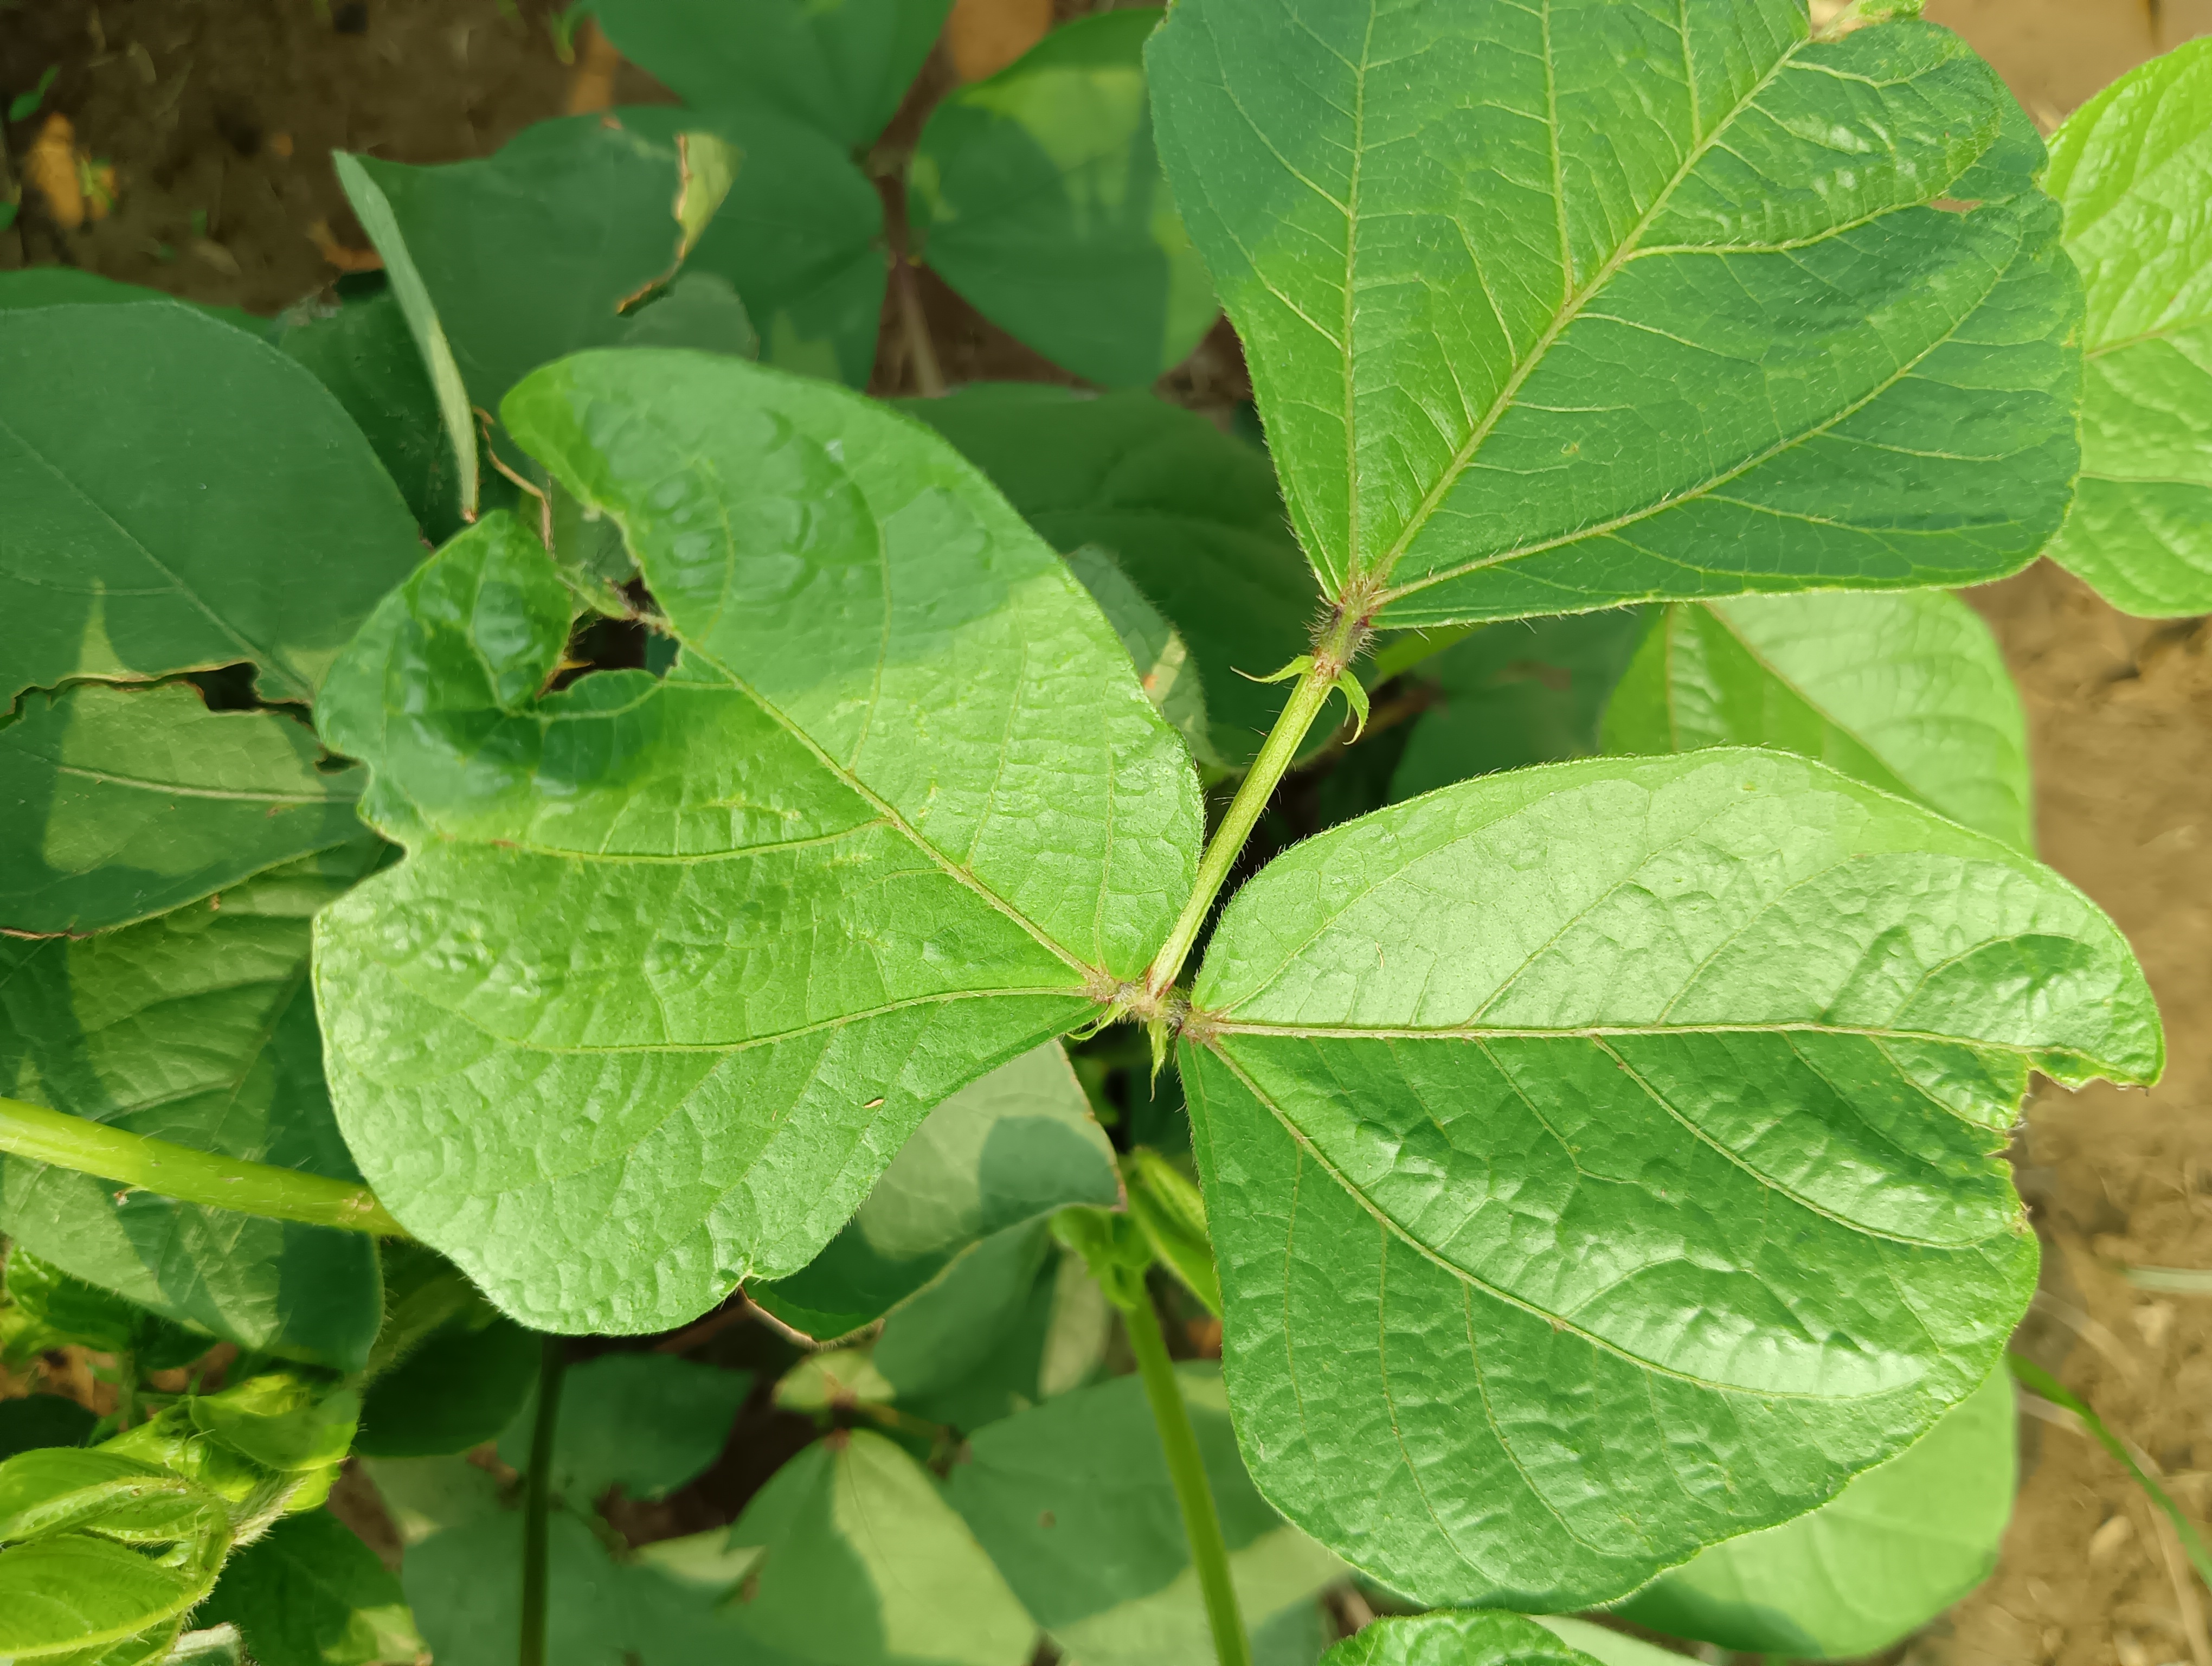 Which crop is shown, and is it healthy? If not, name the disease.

mungbean, healthy
